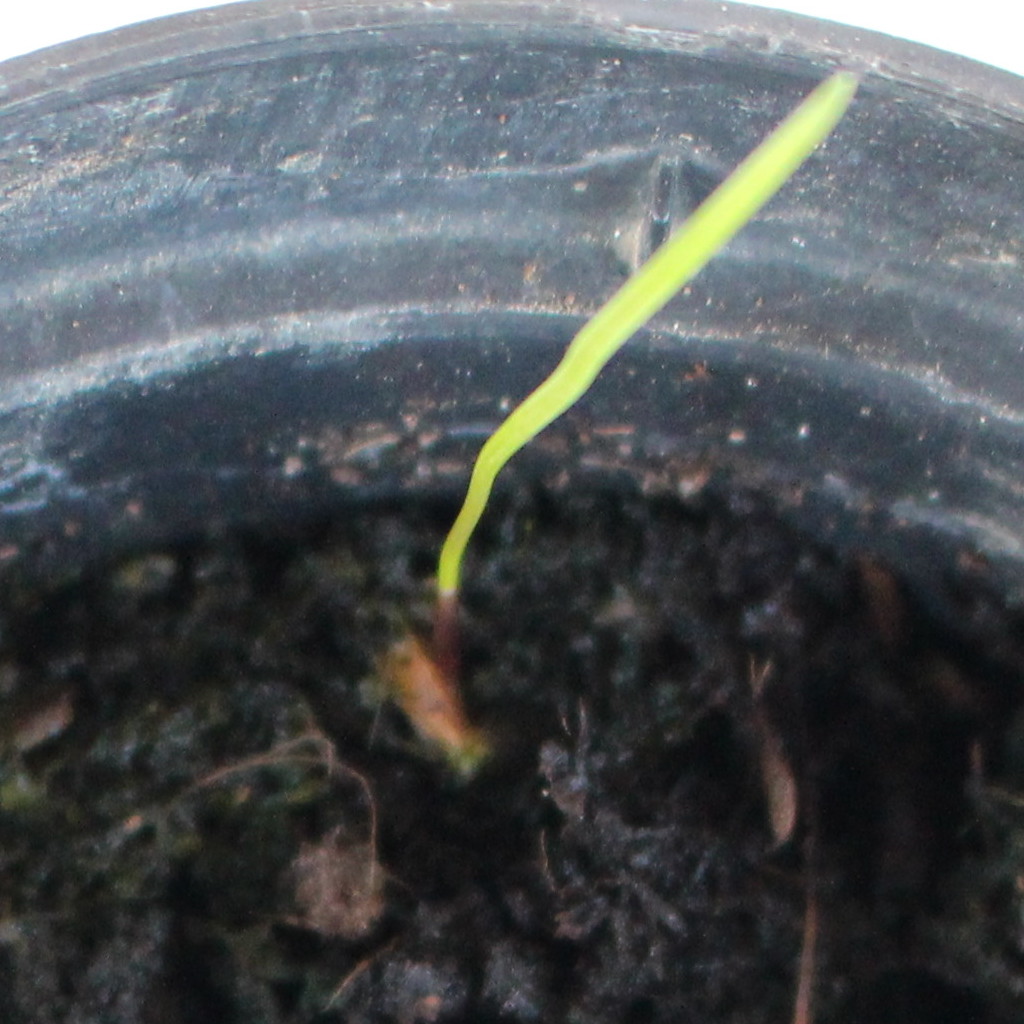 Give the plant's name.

Lolium multiflorum
